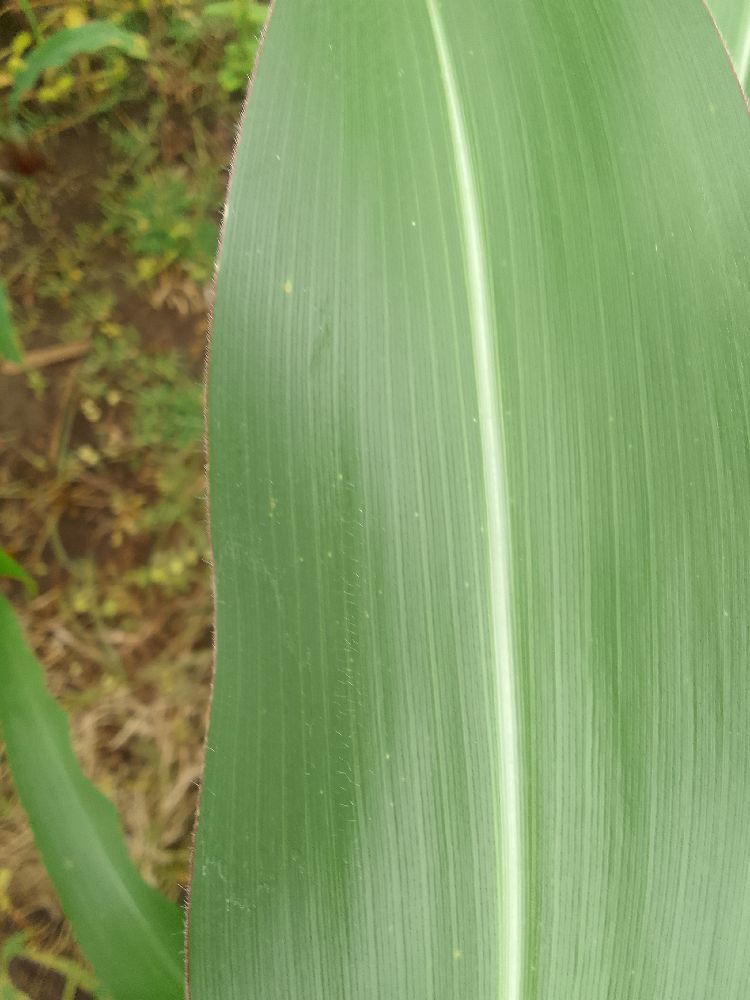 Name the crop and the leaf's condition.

maize, healthy
